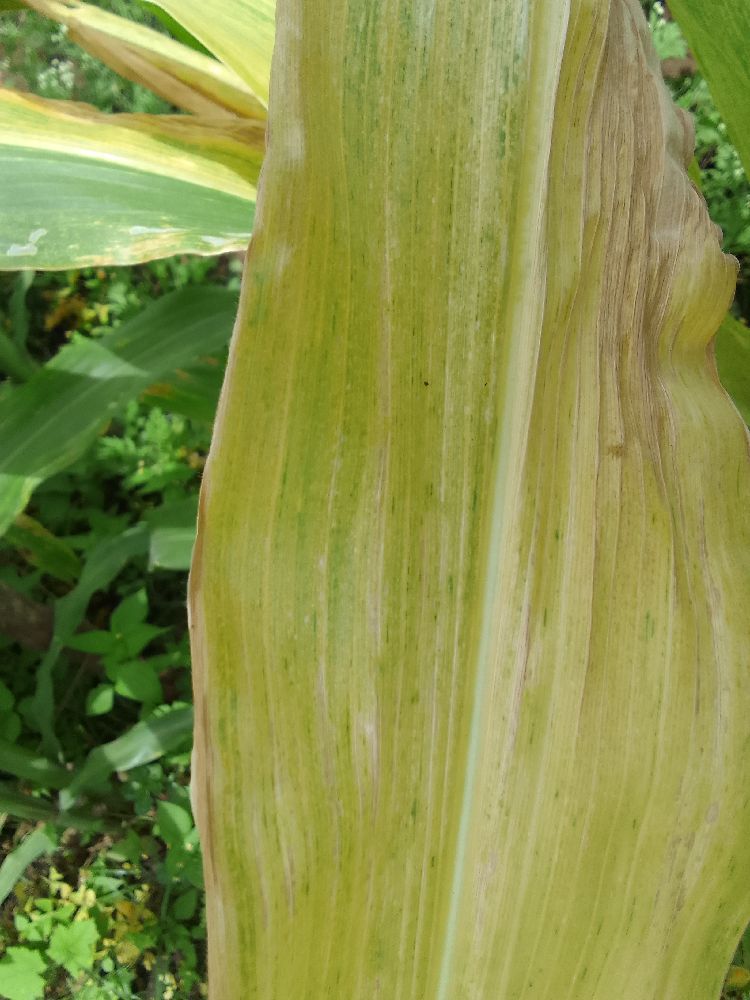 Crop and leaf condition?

maize, maize lethal necrosis
